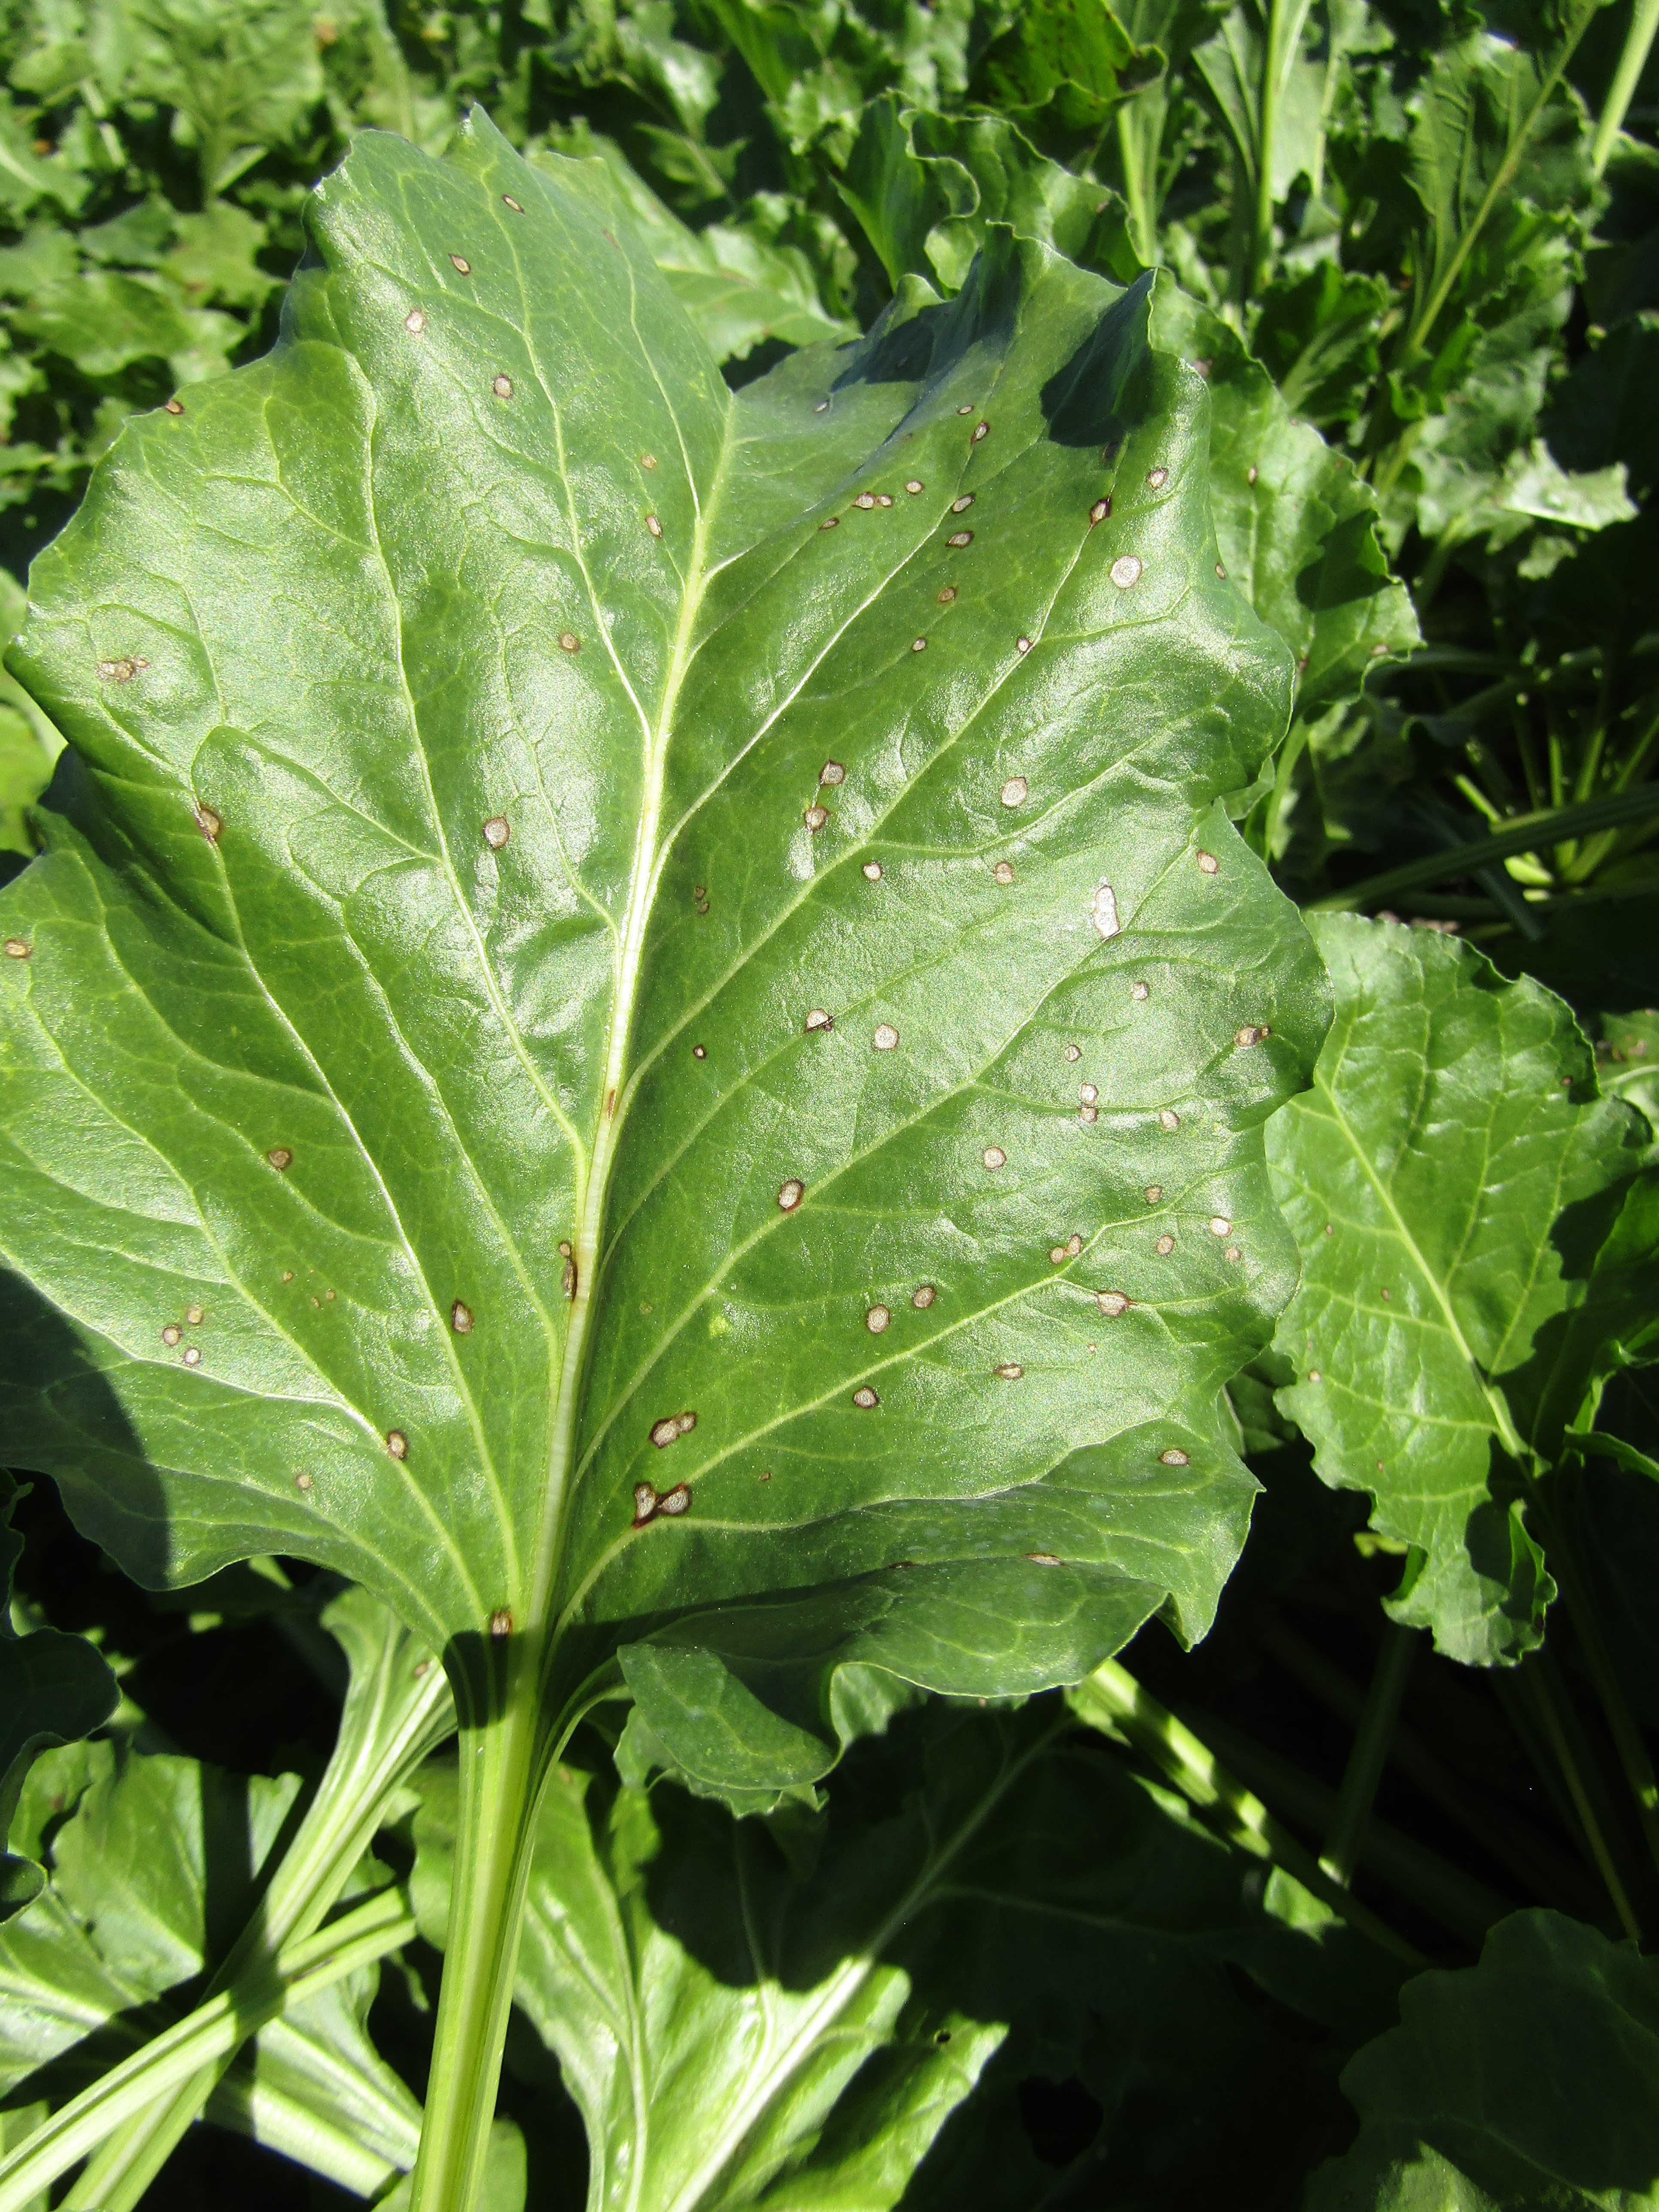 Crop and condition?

beet, cercospora
